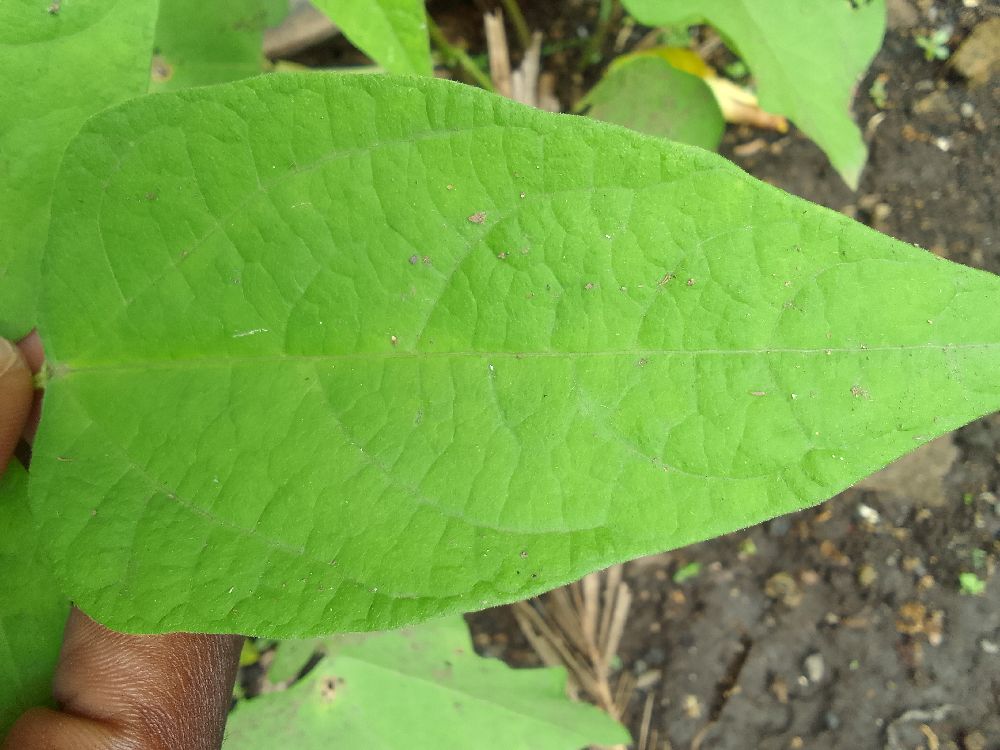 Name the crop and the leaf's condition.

common bean, healthy
